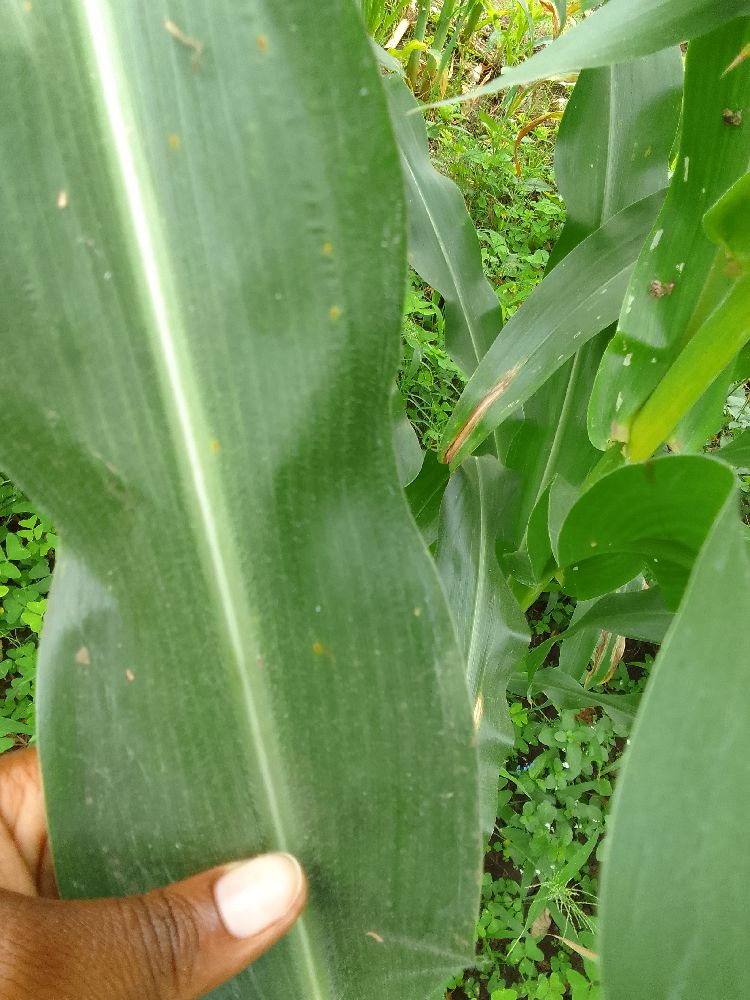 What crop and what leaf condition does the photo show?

maize, healthy
